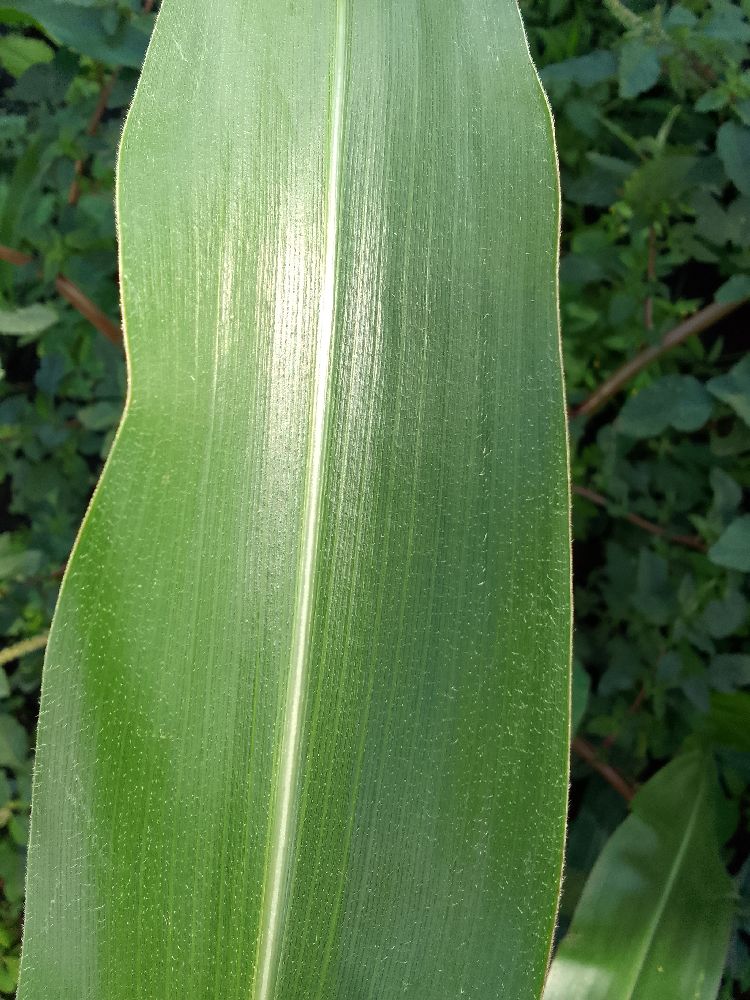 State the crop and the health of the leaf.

maize, healthy
